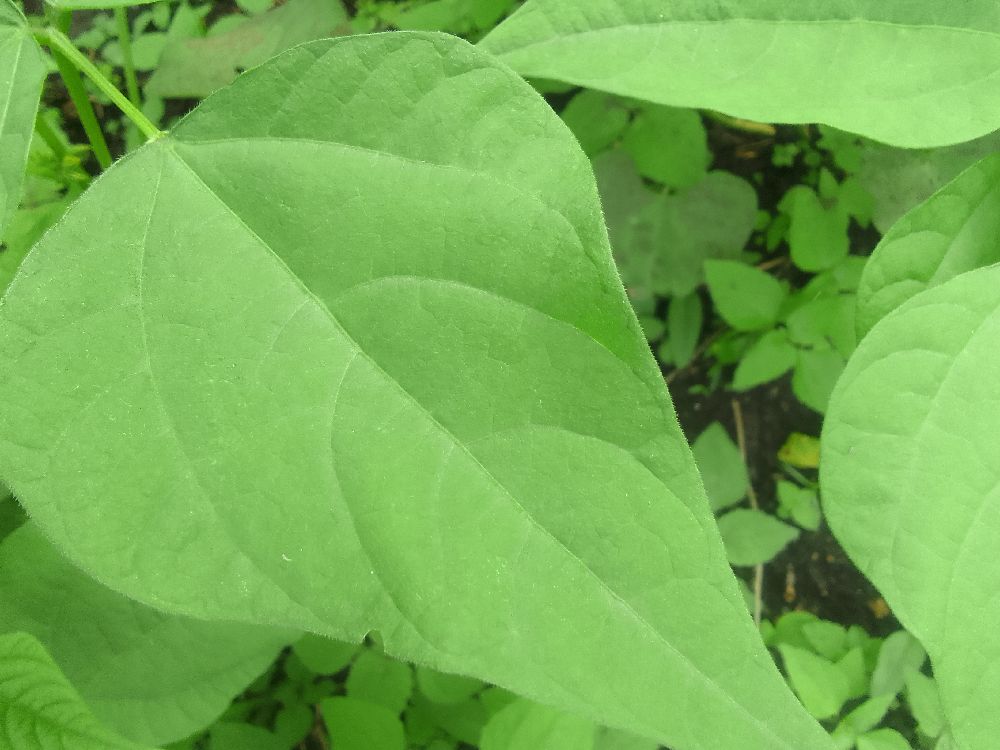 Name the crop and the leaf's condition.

common bean, healthy
